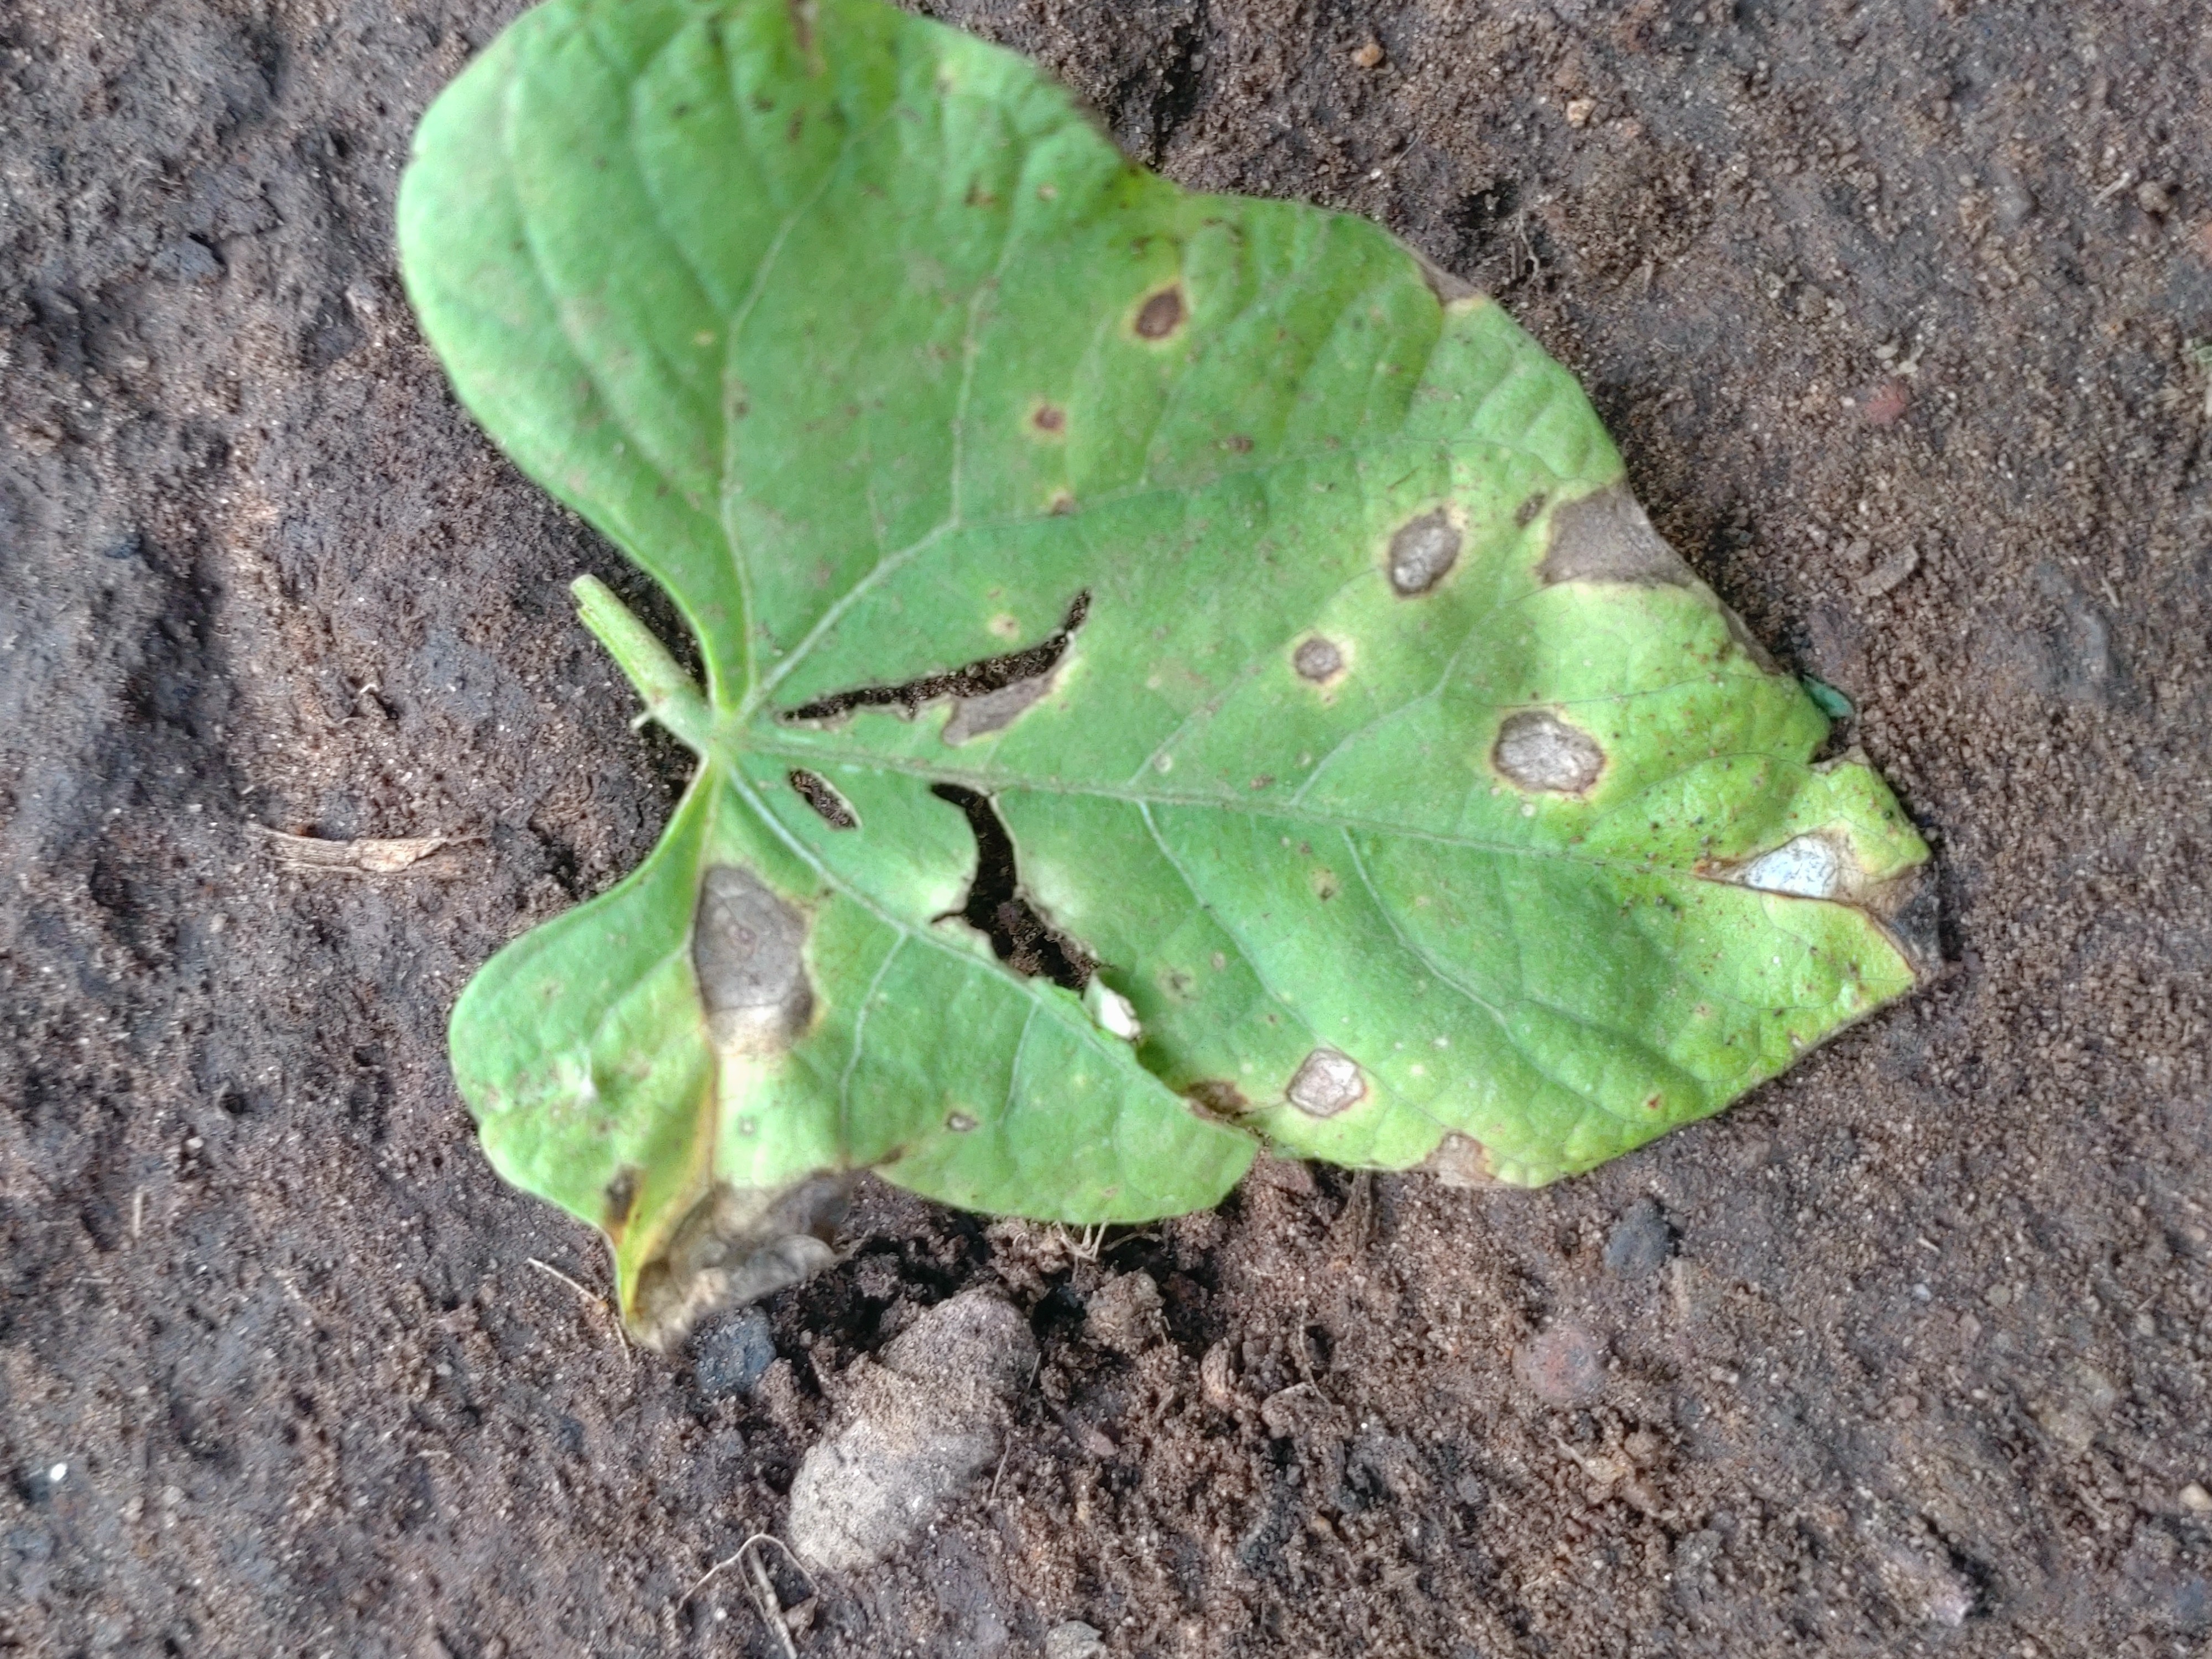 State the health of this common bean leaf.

anthracnose
